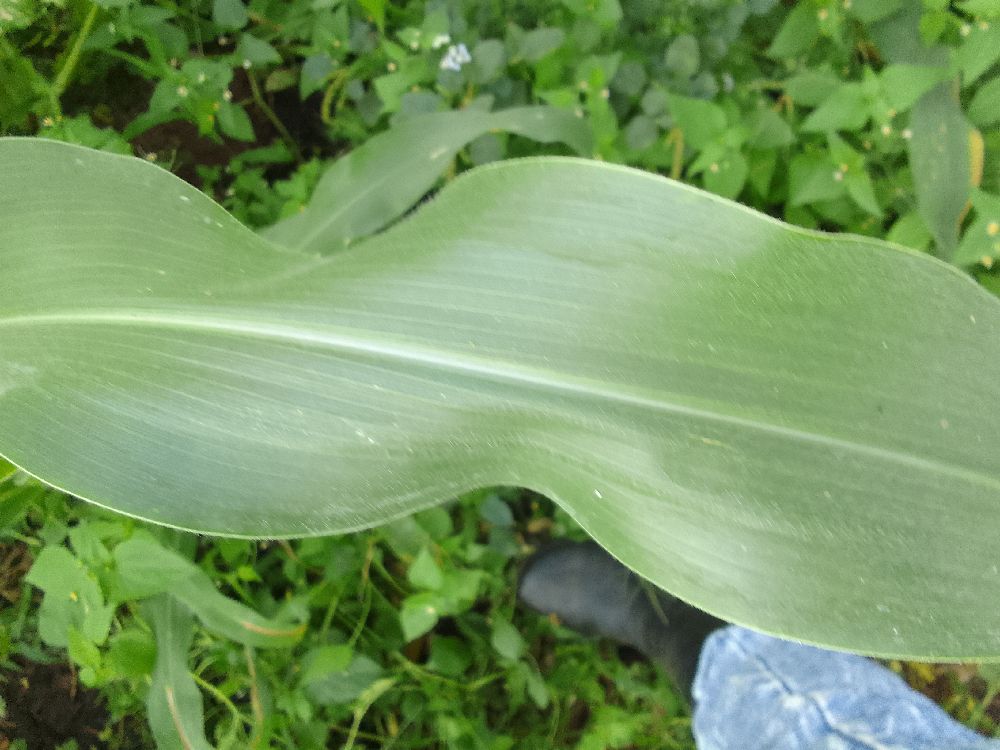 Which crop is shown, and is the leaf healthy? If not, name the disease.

maize, healthy
